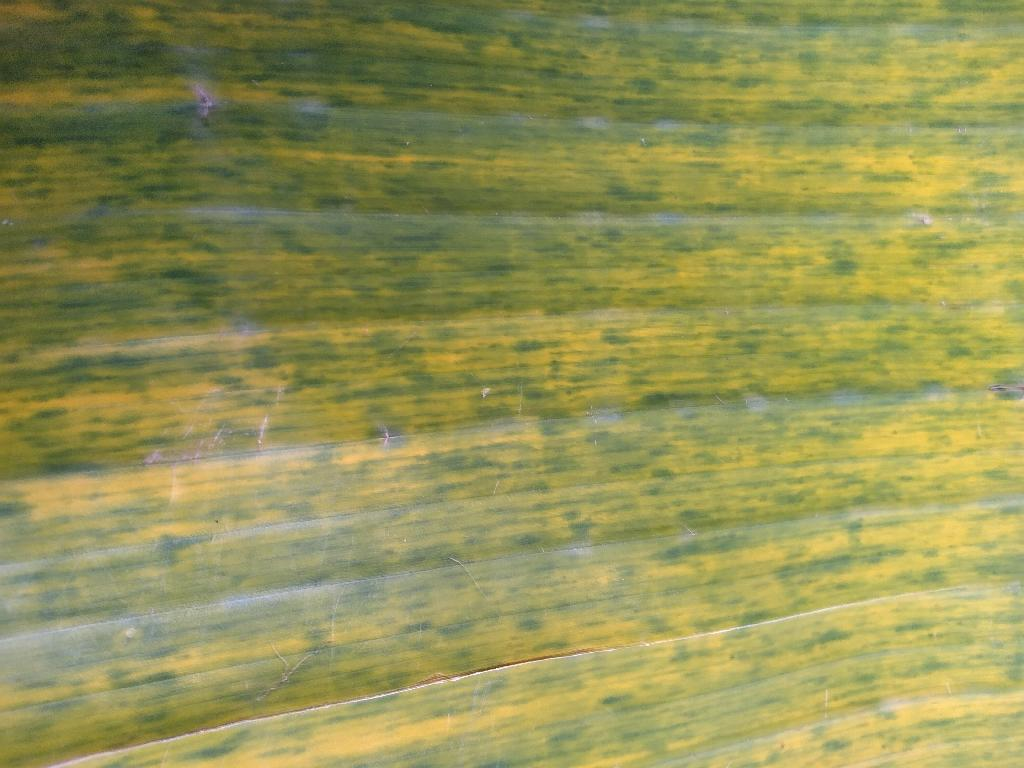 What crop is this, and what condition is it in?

banana, fusarium wilt race 1
